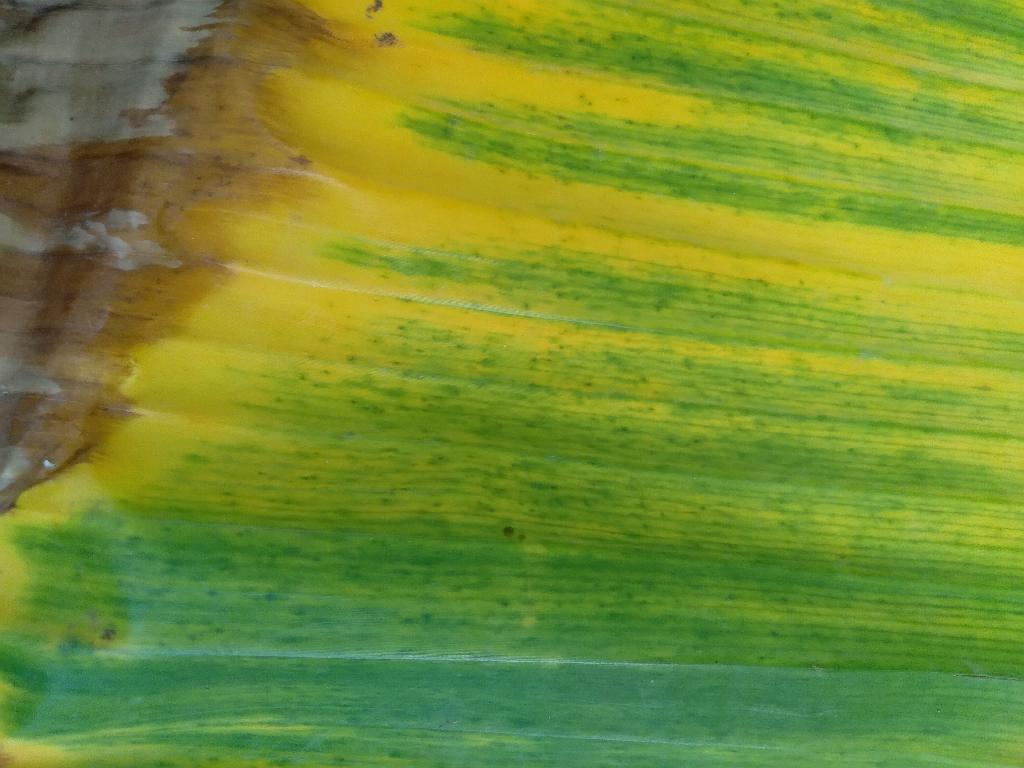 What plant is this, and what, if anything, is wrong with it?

banana, fusarium wilt race 1
